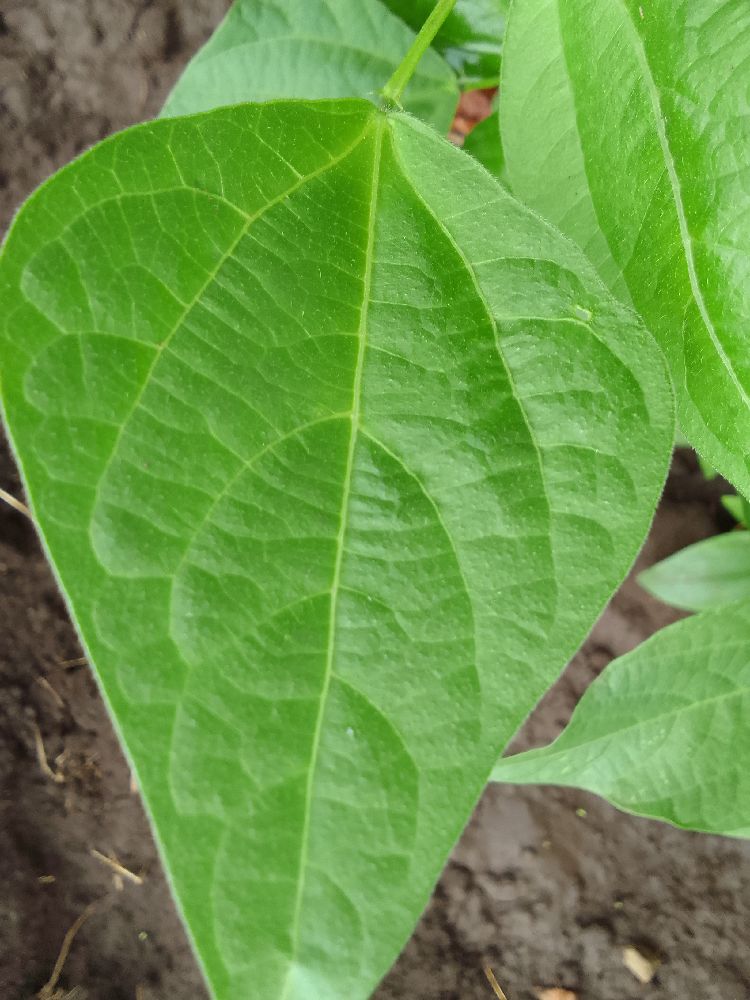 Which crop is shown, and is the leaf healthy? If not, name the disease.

common bean, healthy
